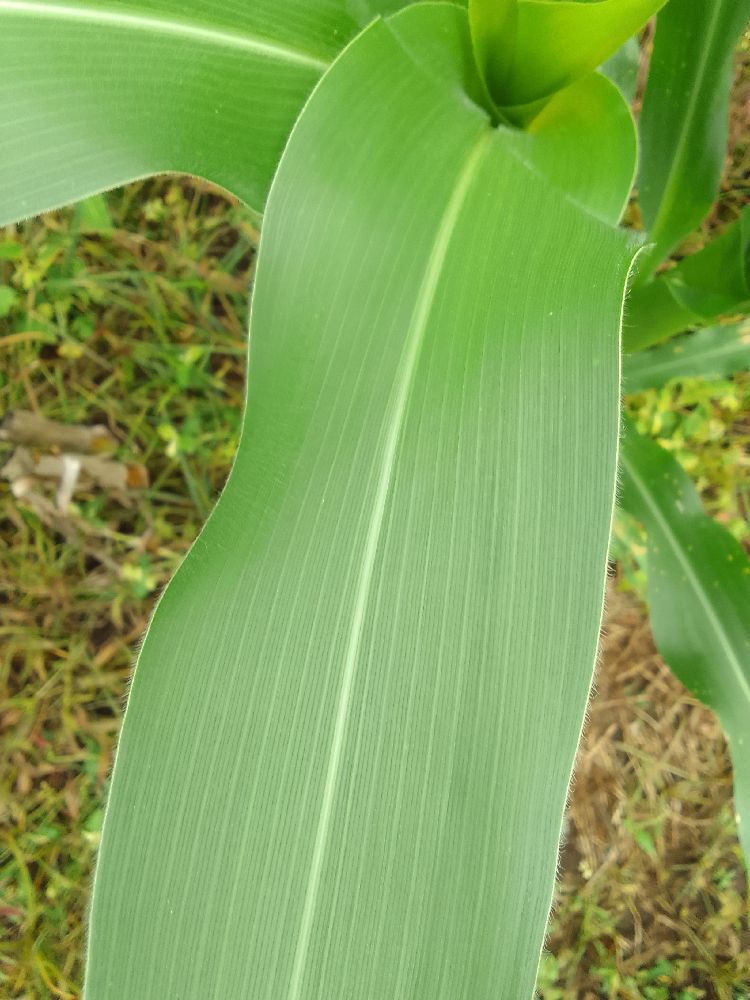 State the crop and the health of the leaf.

maize, healthy
